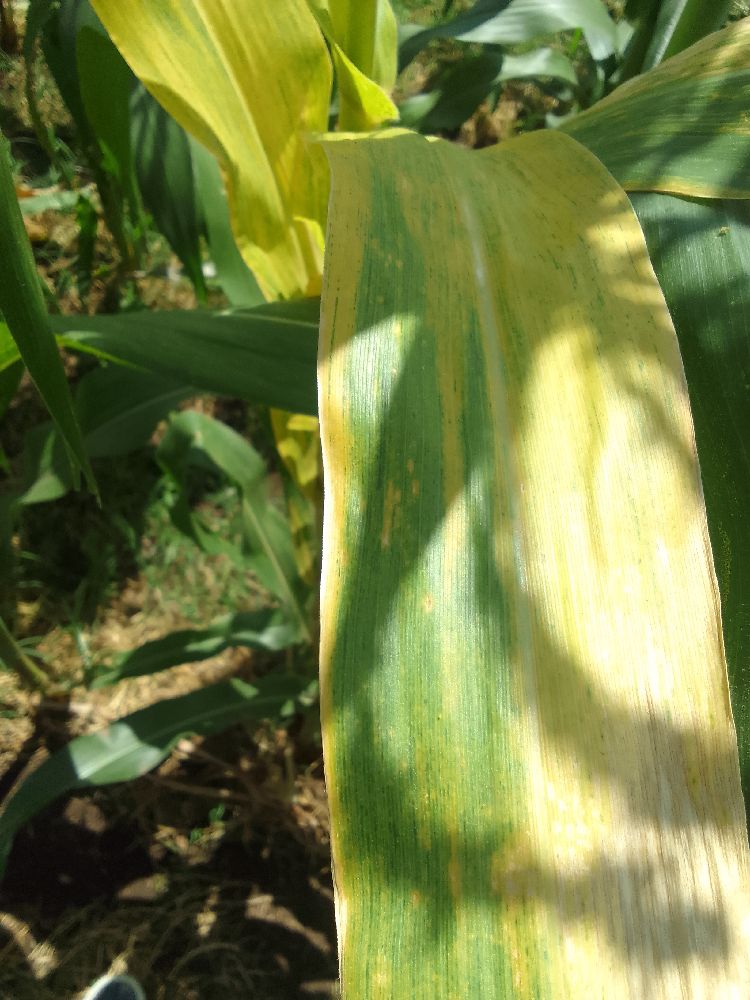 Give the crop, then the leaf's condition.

maize, maize lethal necrosis
